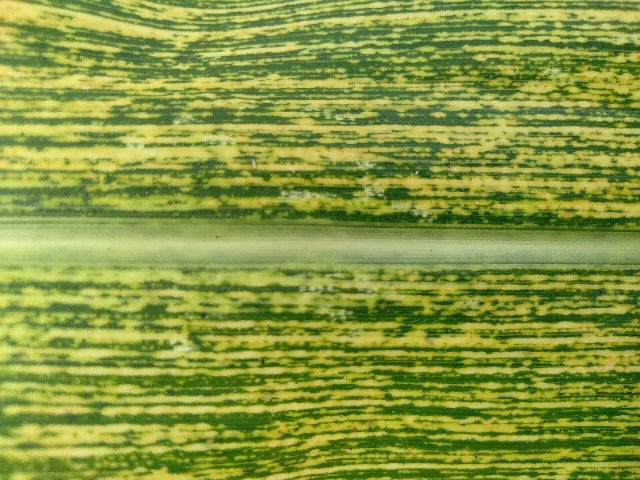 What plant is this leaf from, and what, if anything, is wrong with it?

maize, maize streak virus
